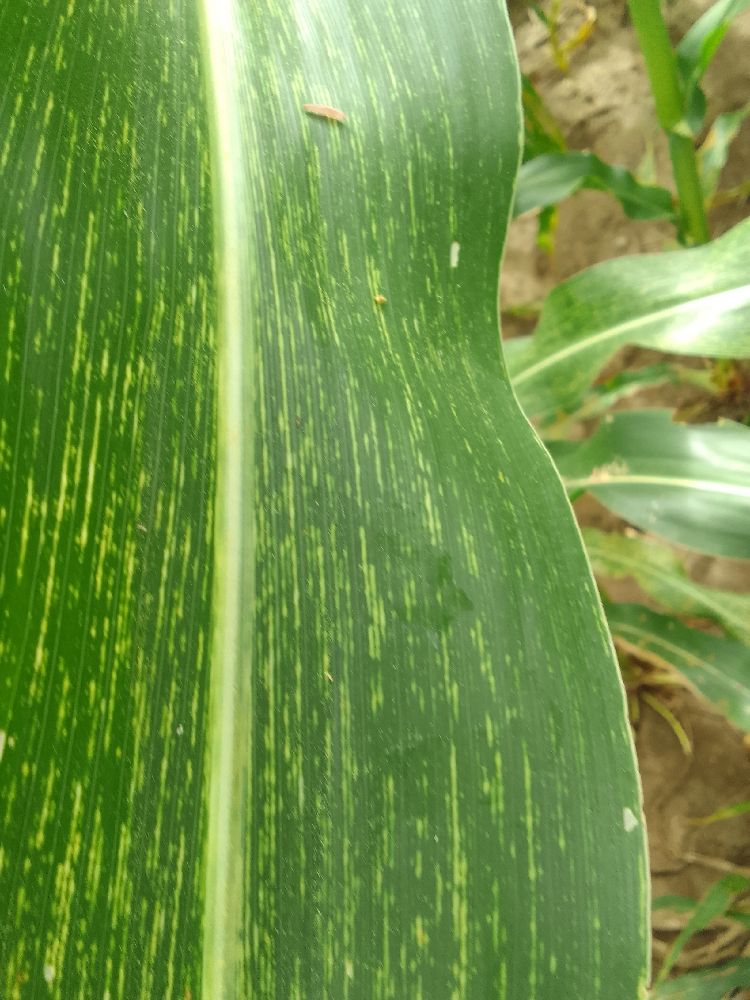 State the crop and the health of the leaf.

maize, maize streak virus
